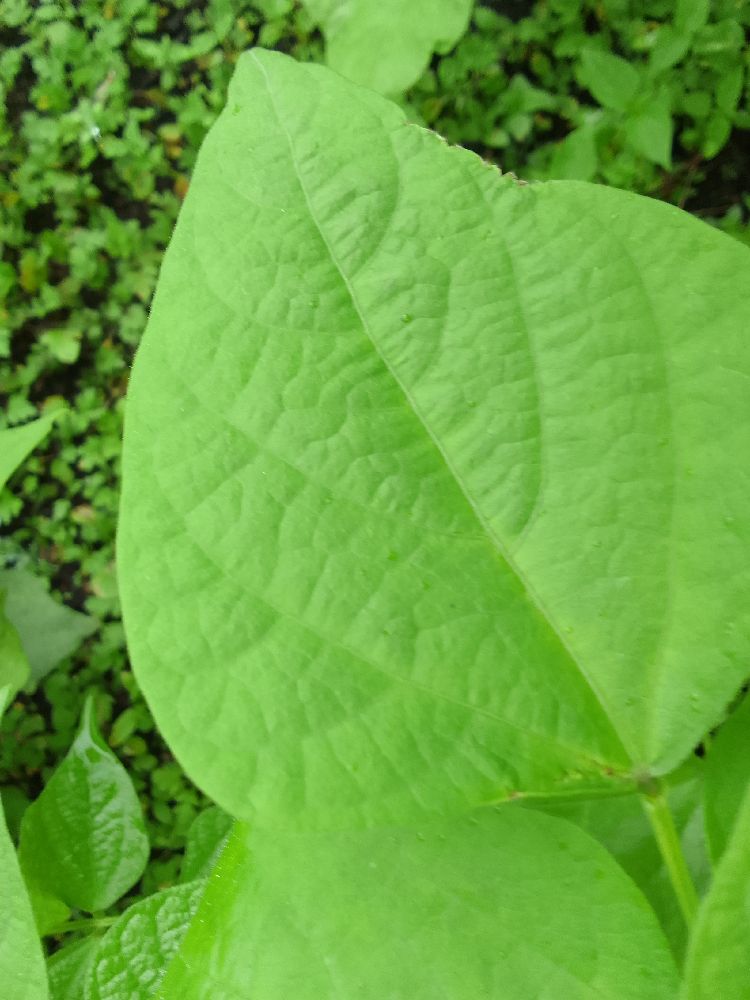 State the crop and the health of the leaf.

common bean, healthy
